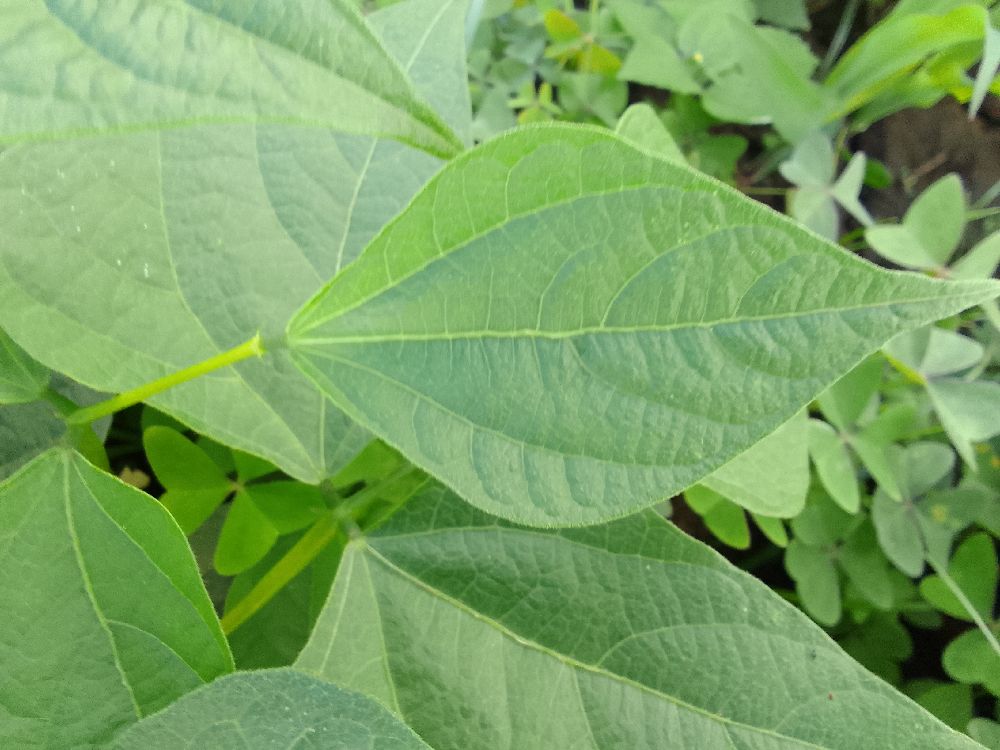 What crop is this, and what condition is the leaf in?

common bean, healthy
